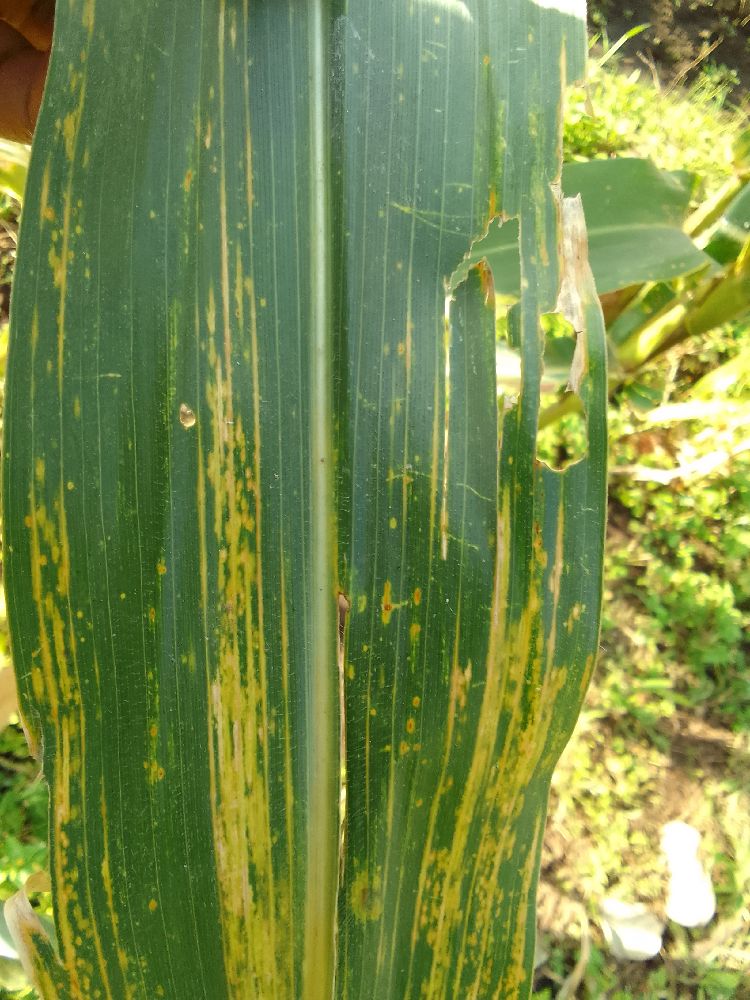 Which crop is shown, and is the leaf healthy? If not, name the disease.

maize, maize lethal necrosis
